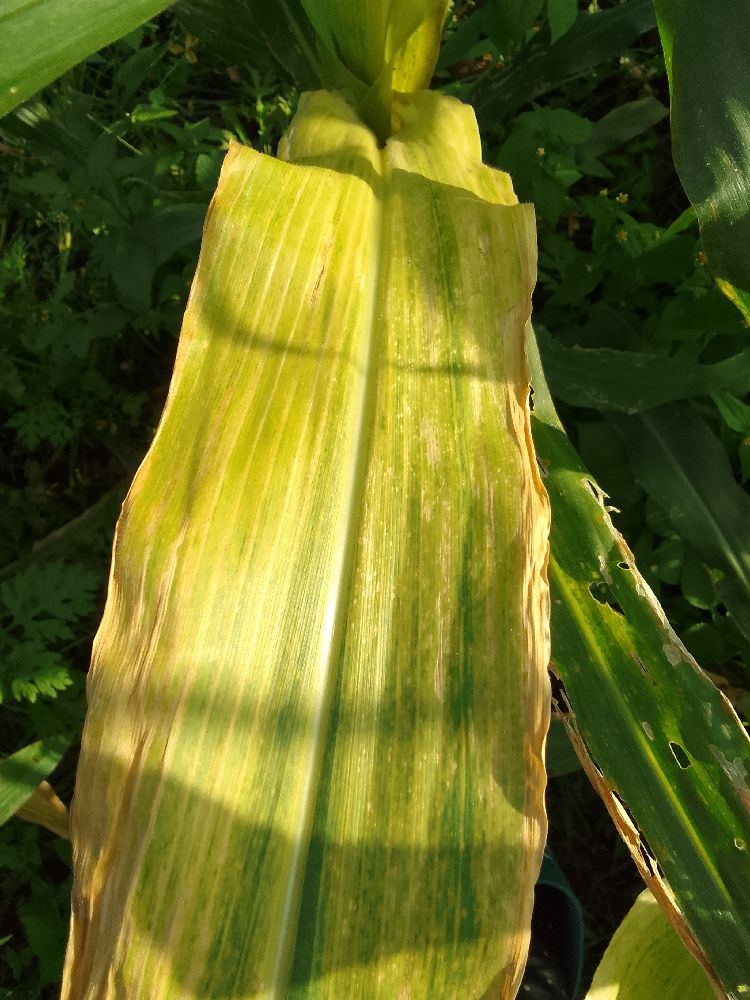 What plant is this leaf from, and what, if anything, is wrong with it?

maize, maize lethal necrosis
